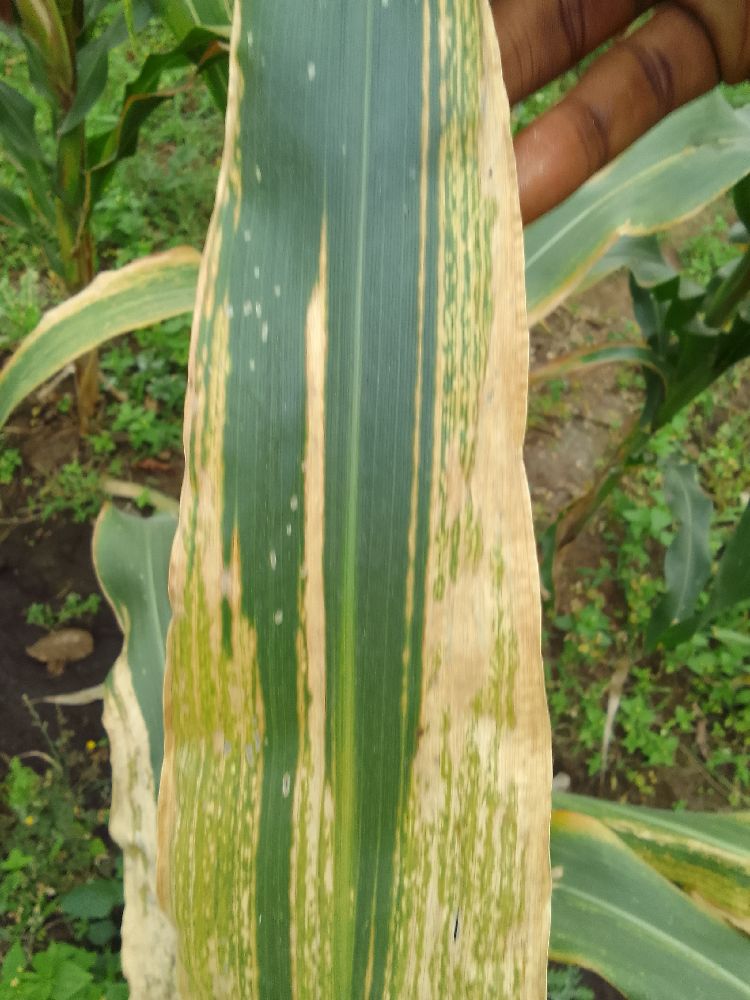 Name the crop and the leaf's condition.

maize, maize lethal necrosis
